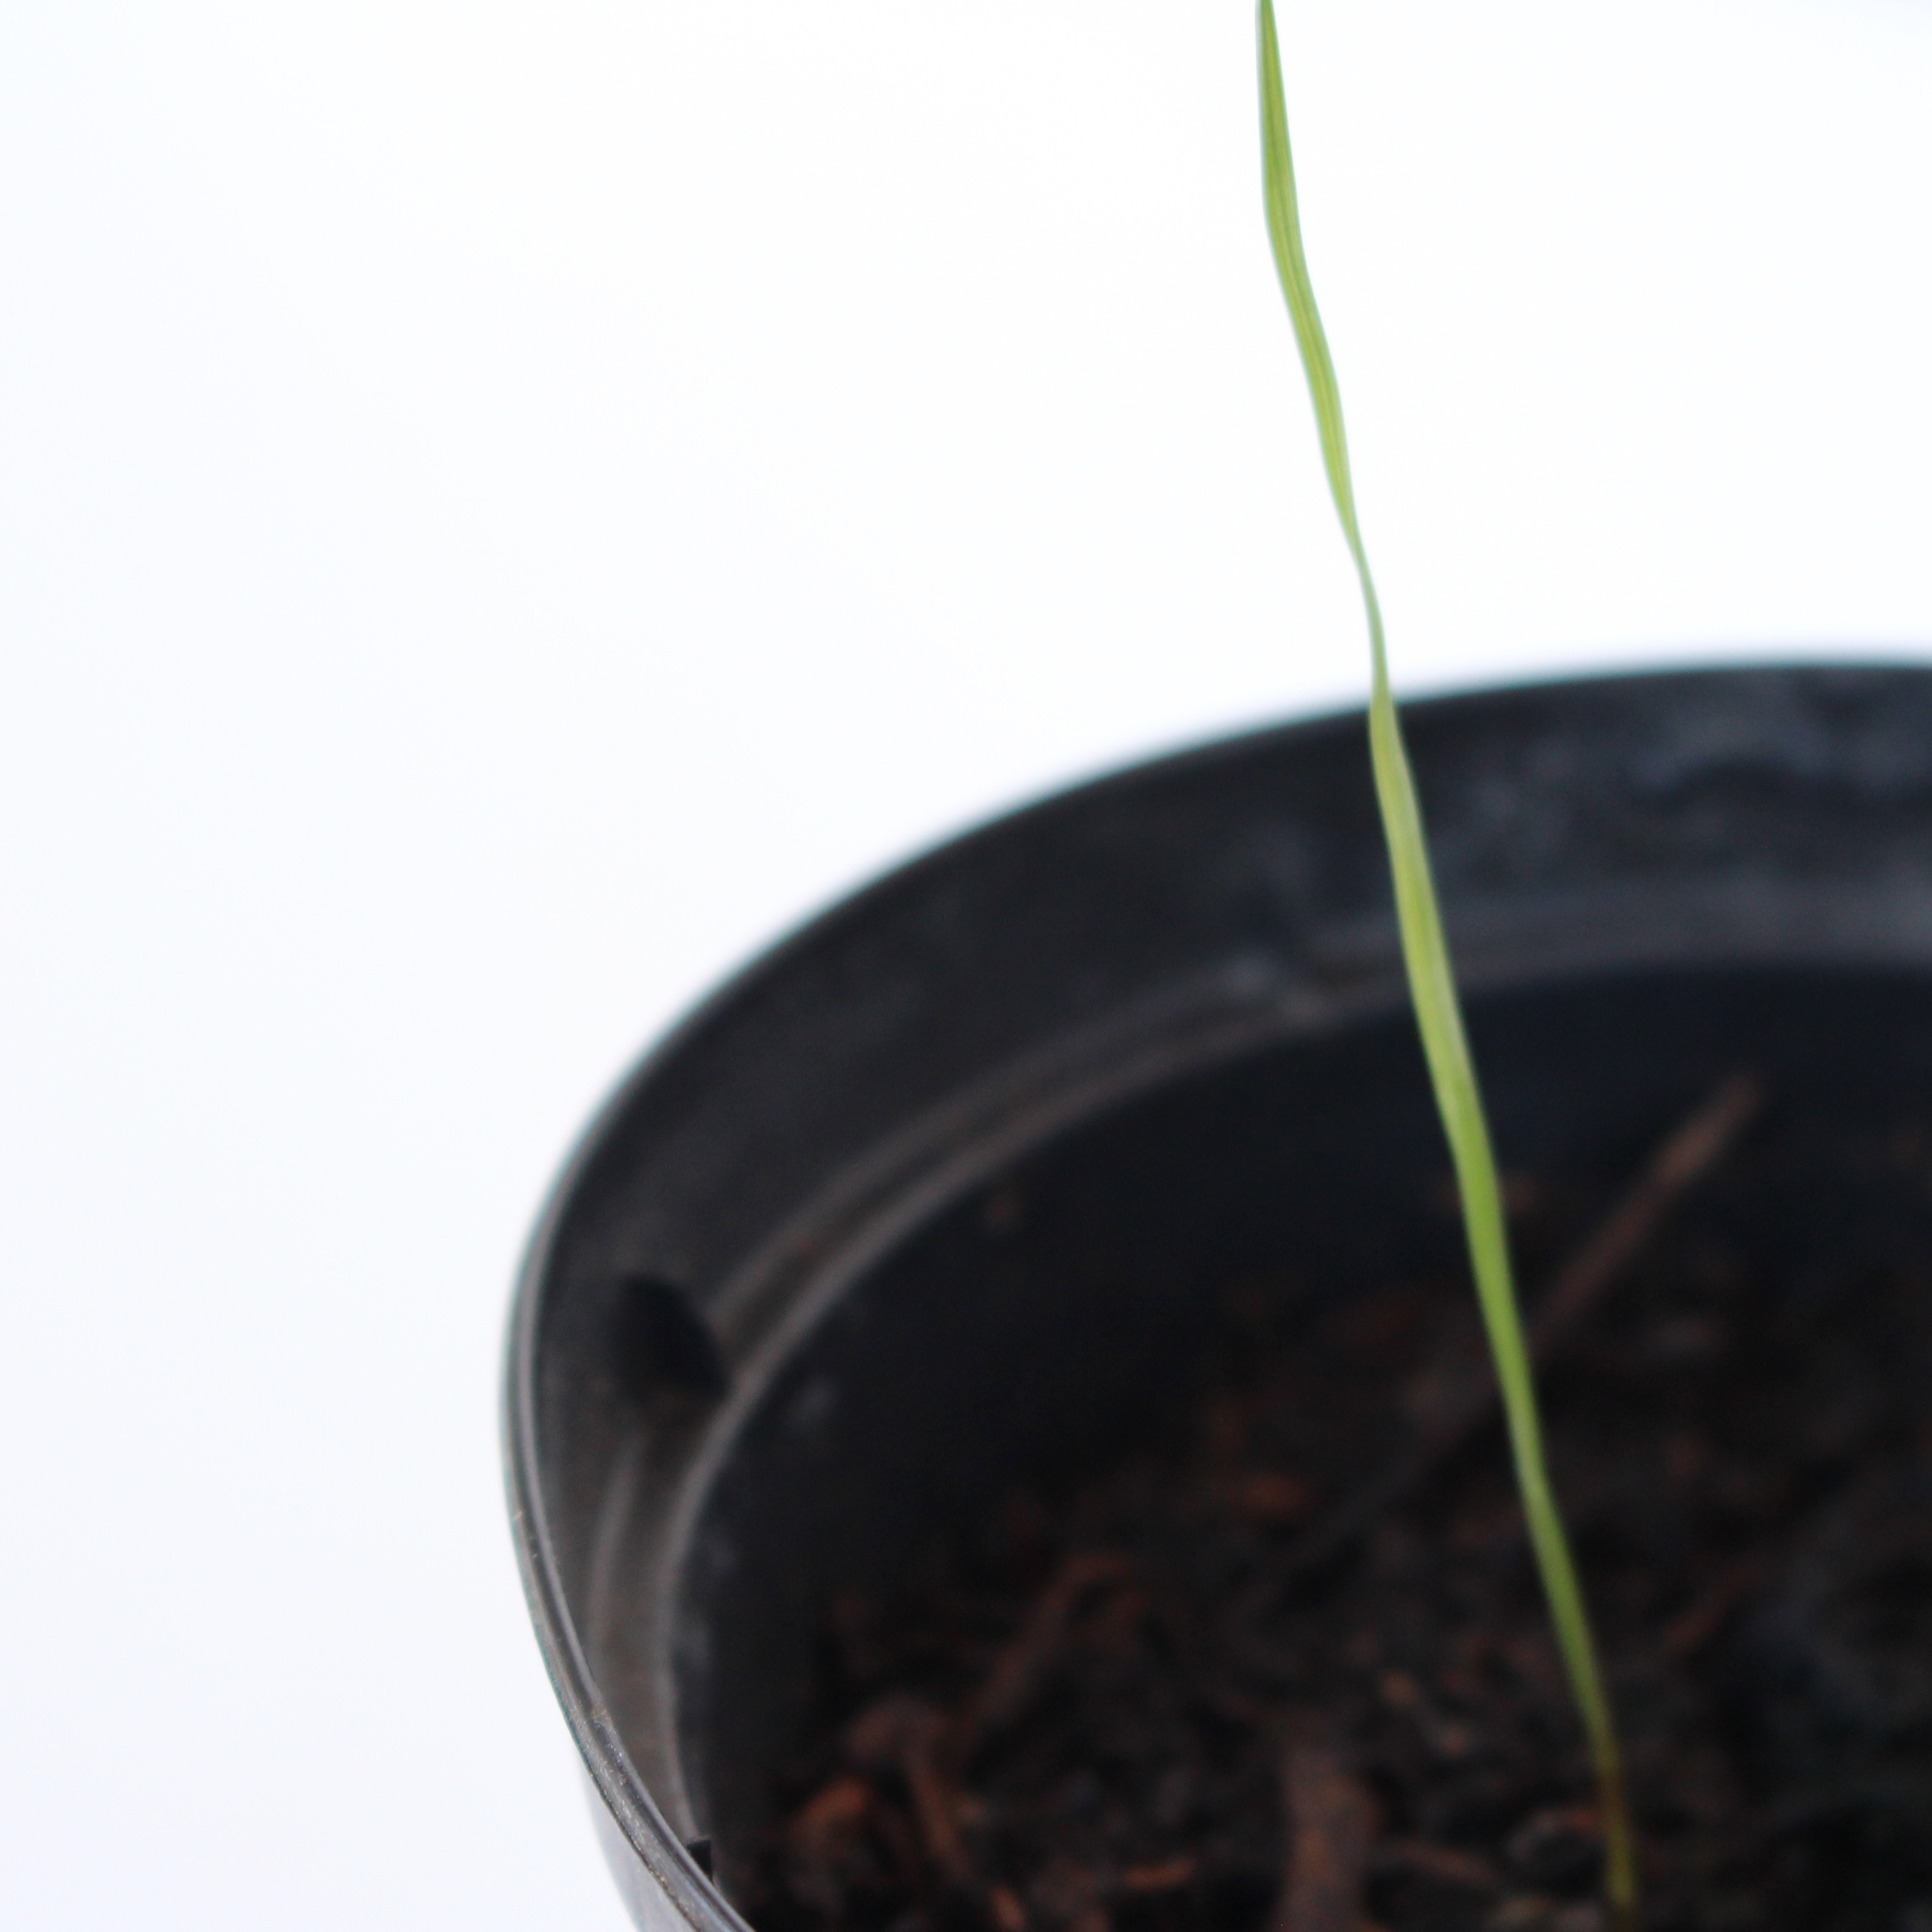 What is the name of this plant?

Lolium multiflorum
